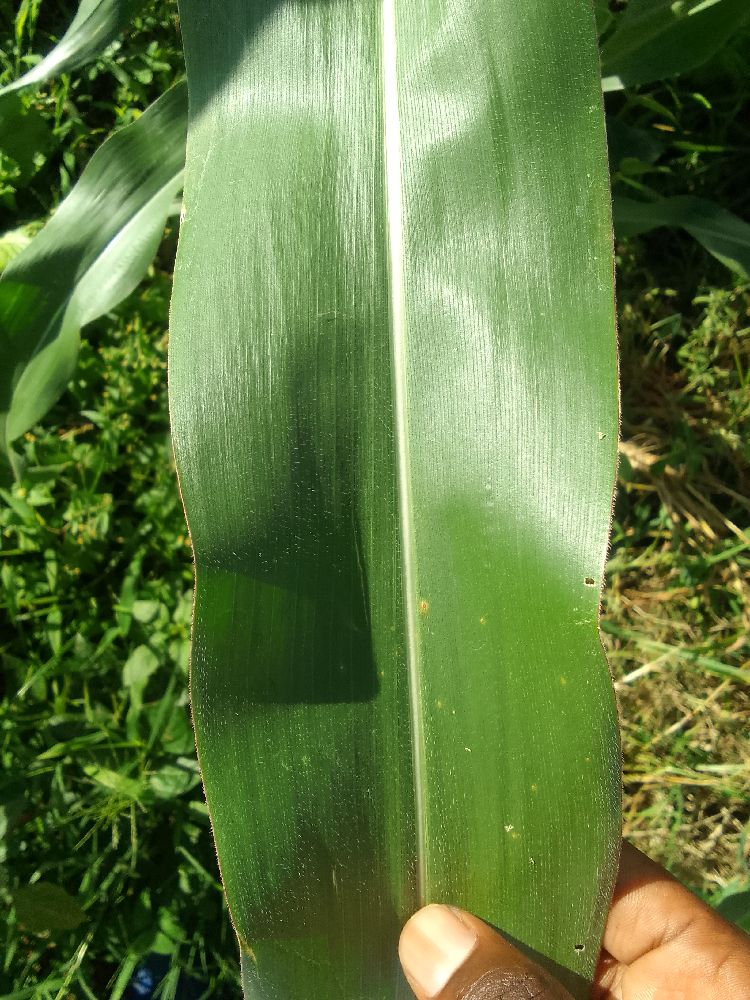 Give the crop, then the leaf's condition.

maize, healthy
